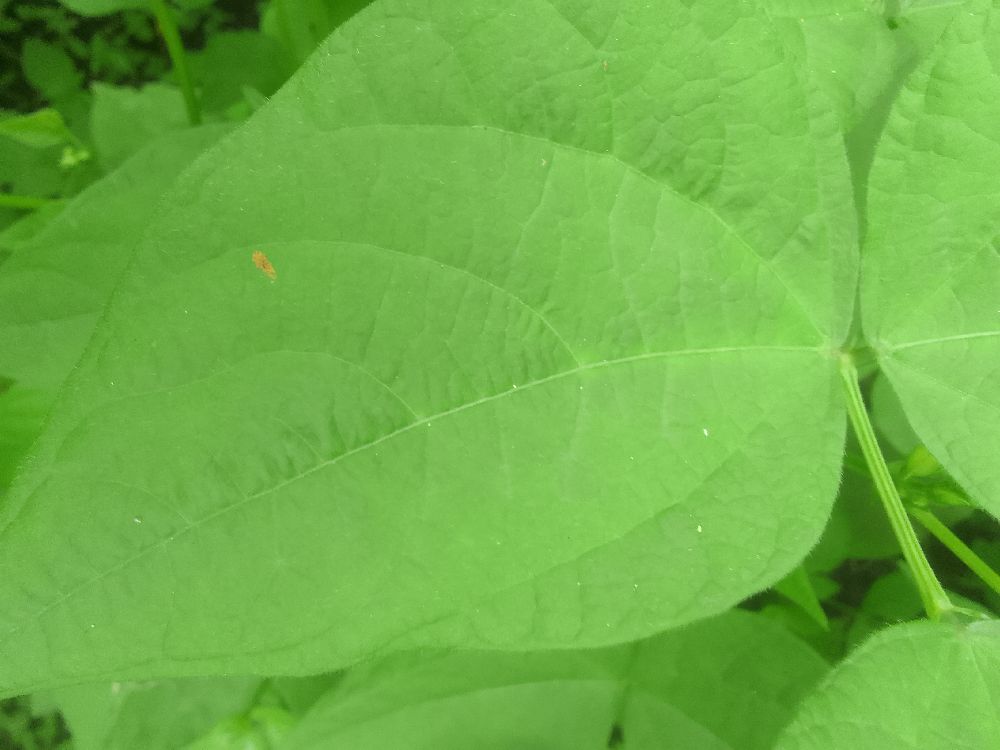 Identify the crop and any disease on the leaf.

common bean, healthy
